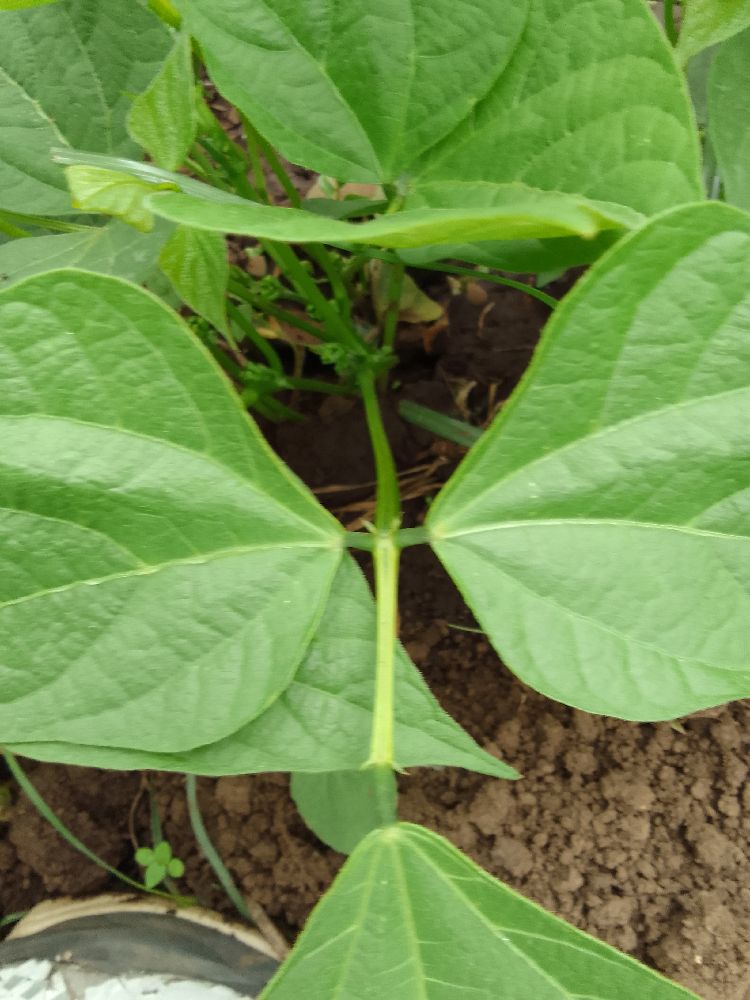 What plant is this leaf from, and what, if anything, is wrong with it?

common bean, healthy
